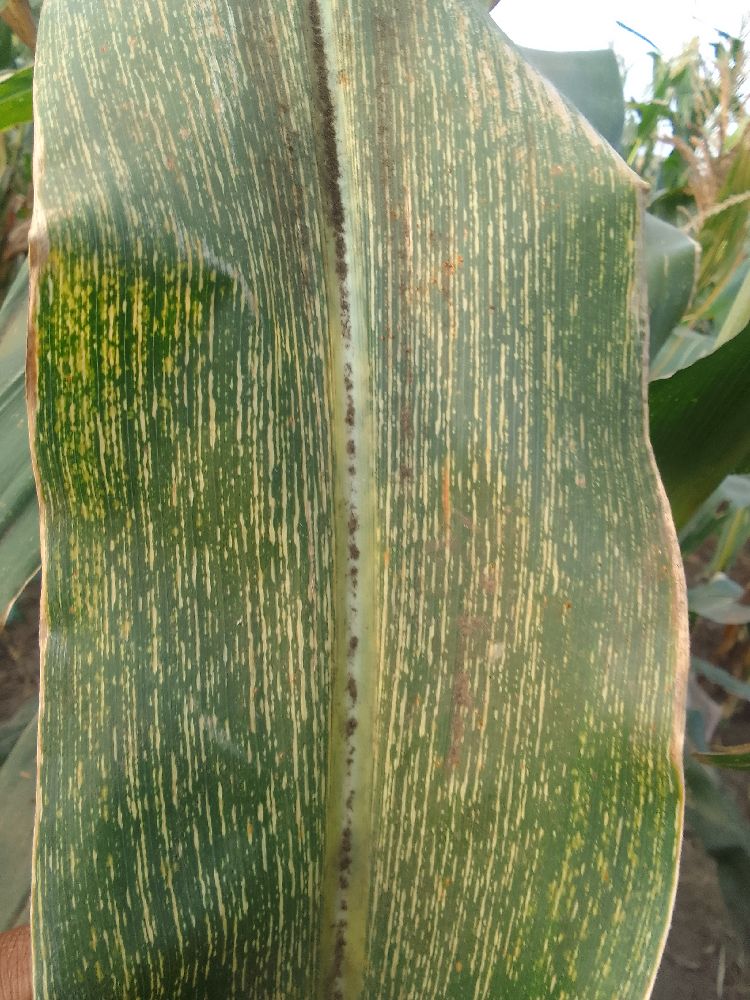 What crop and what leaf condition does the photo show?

maize, maize streak virus
